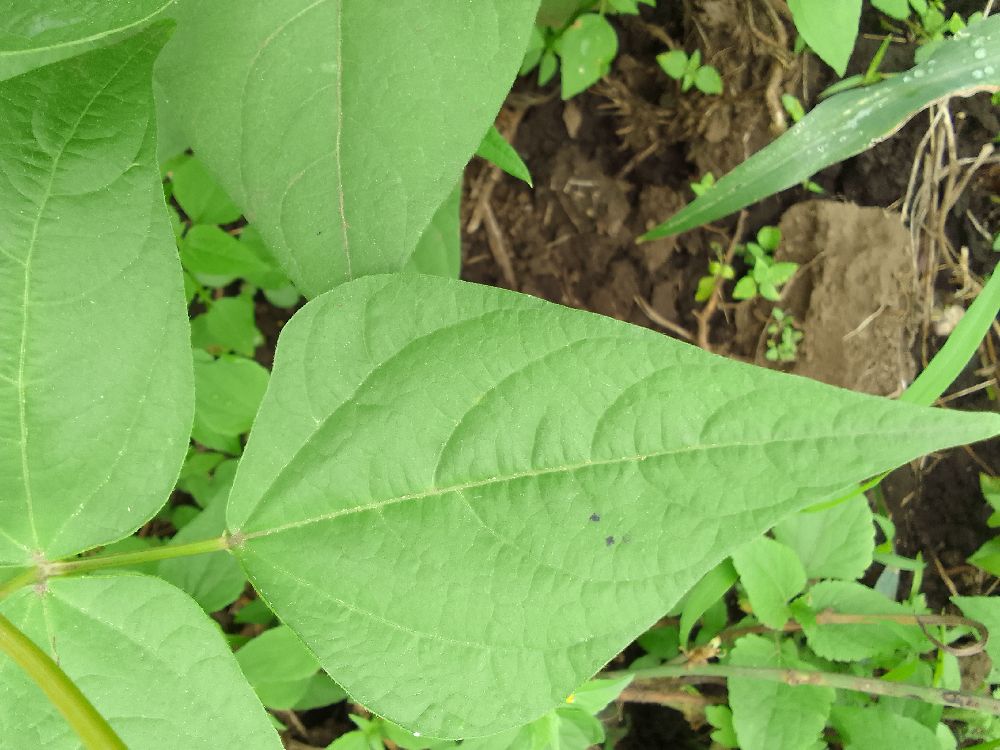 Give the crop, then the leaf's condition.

common bean, healthy
